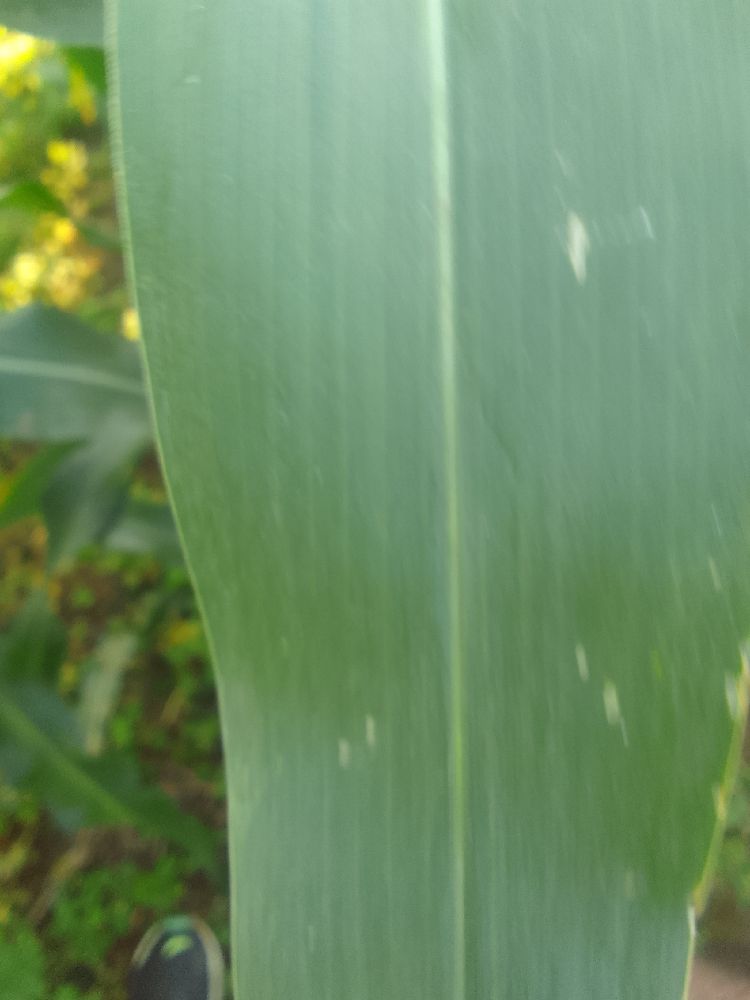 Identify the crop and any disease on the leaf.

maize, healthy
